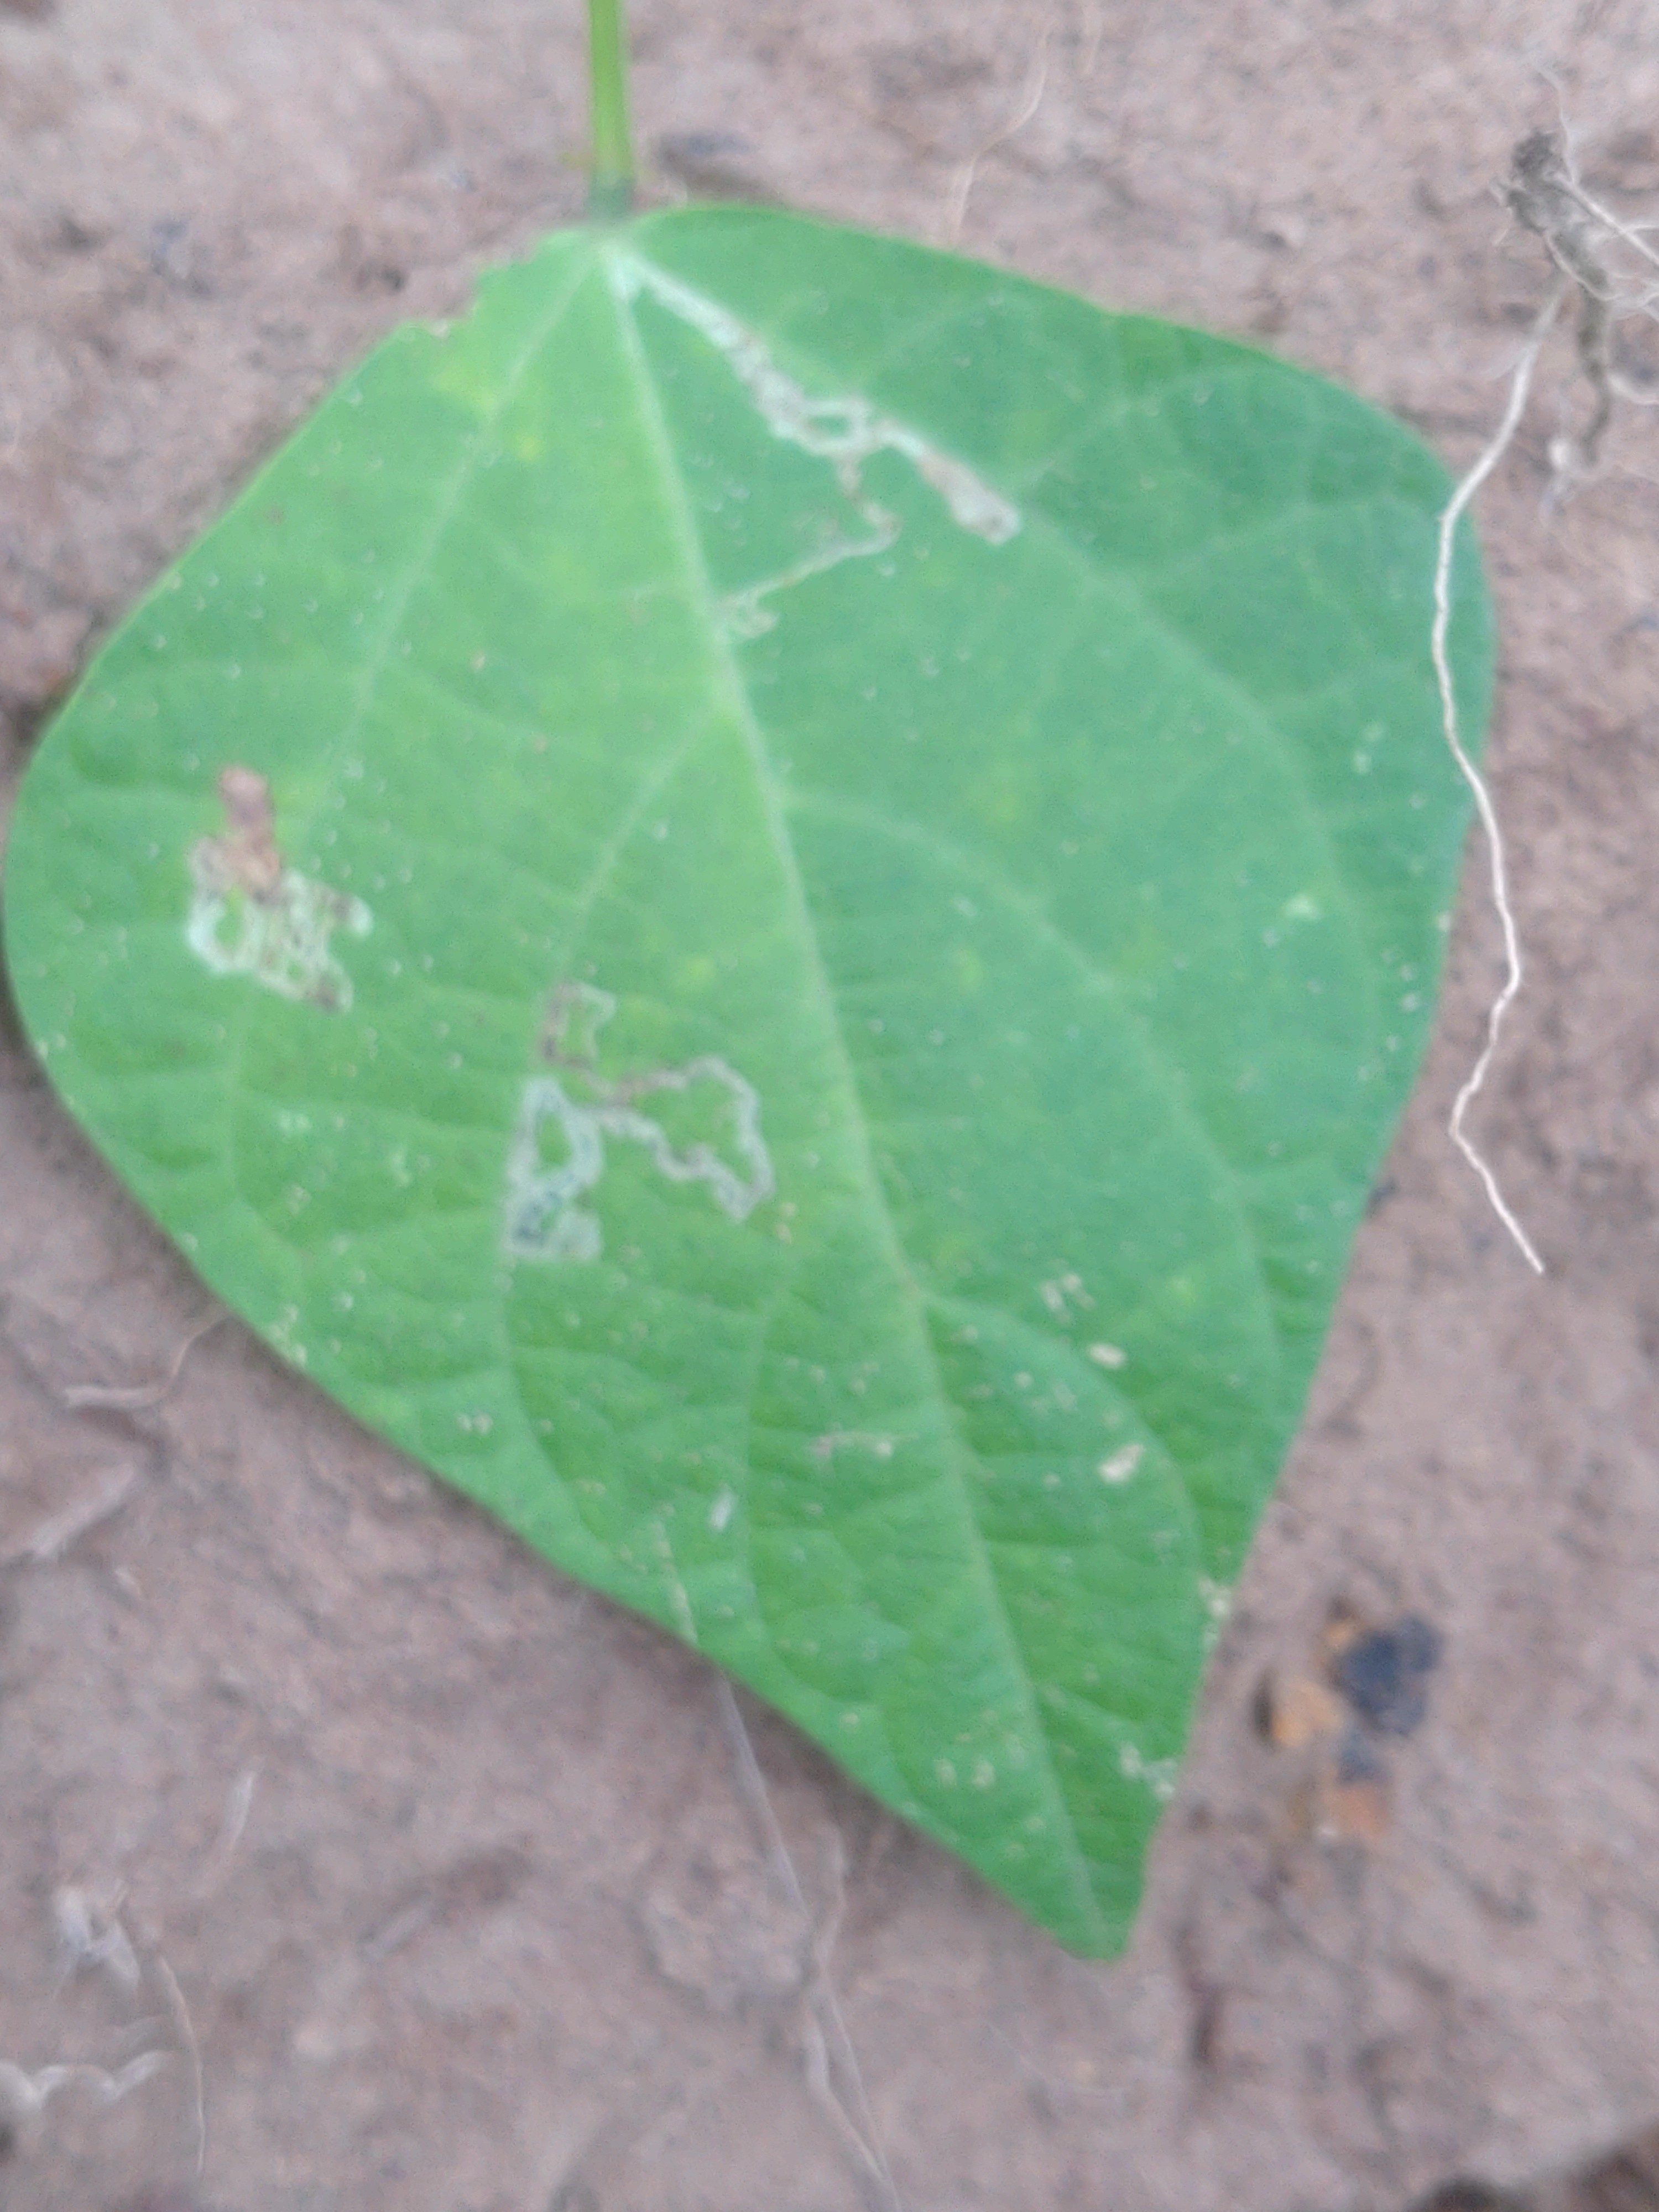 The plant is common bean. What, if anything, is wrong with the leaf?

anthracnose
